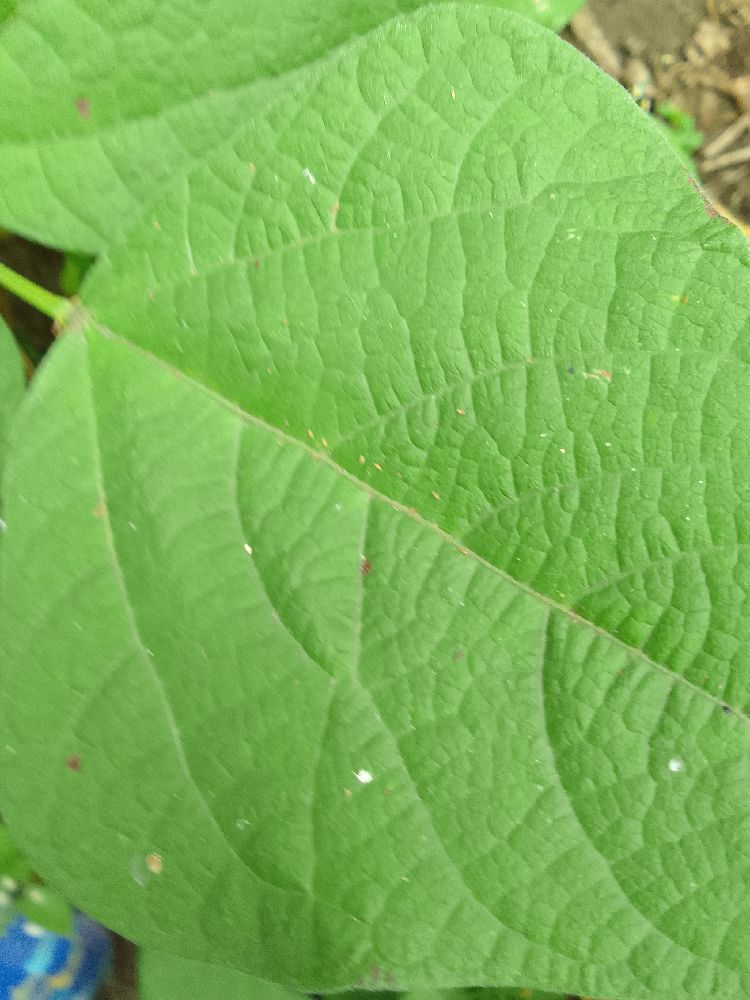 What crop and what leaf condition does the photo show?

common bean, healthy
